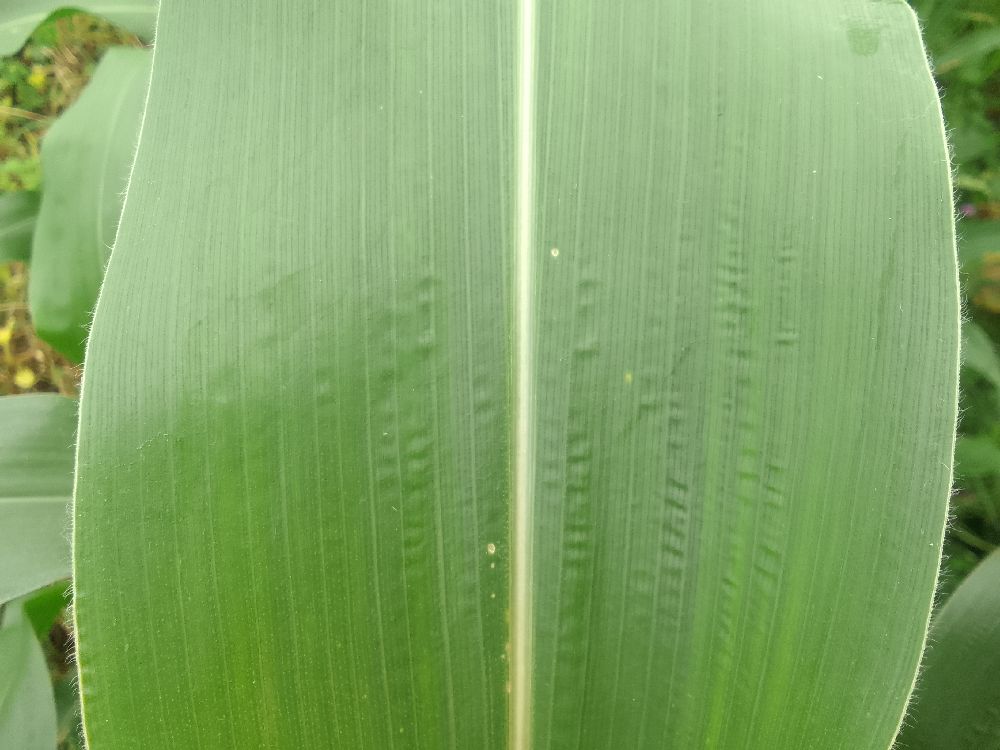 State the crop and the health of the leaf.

maize, healthy
